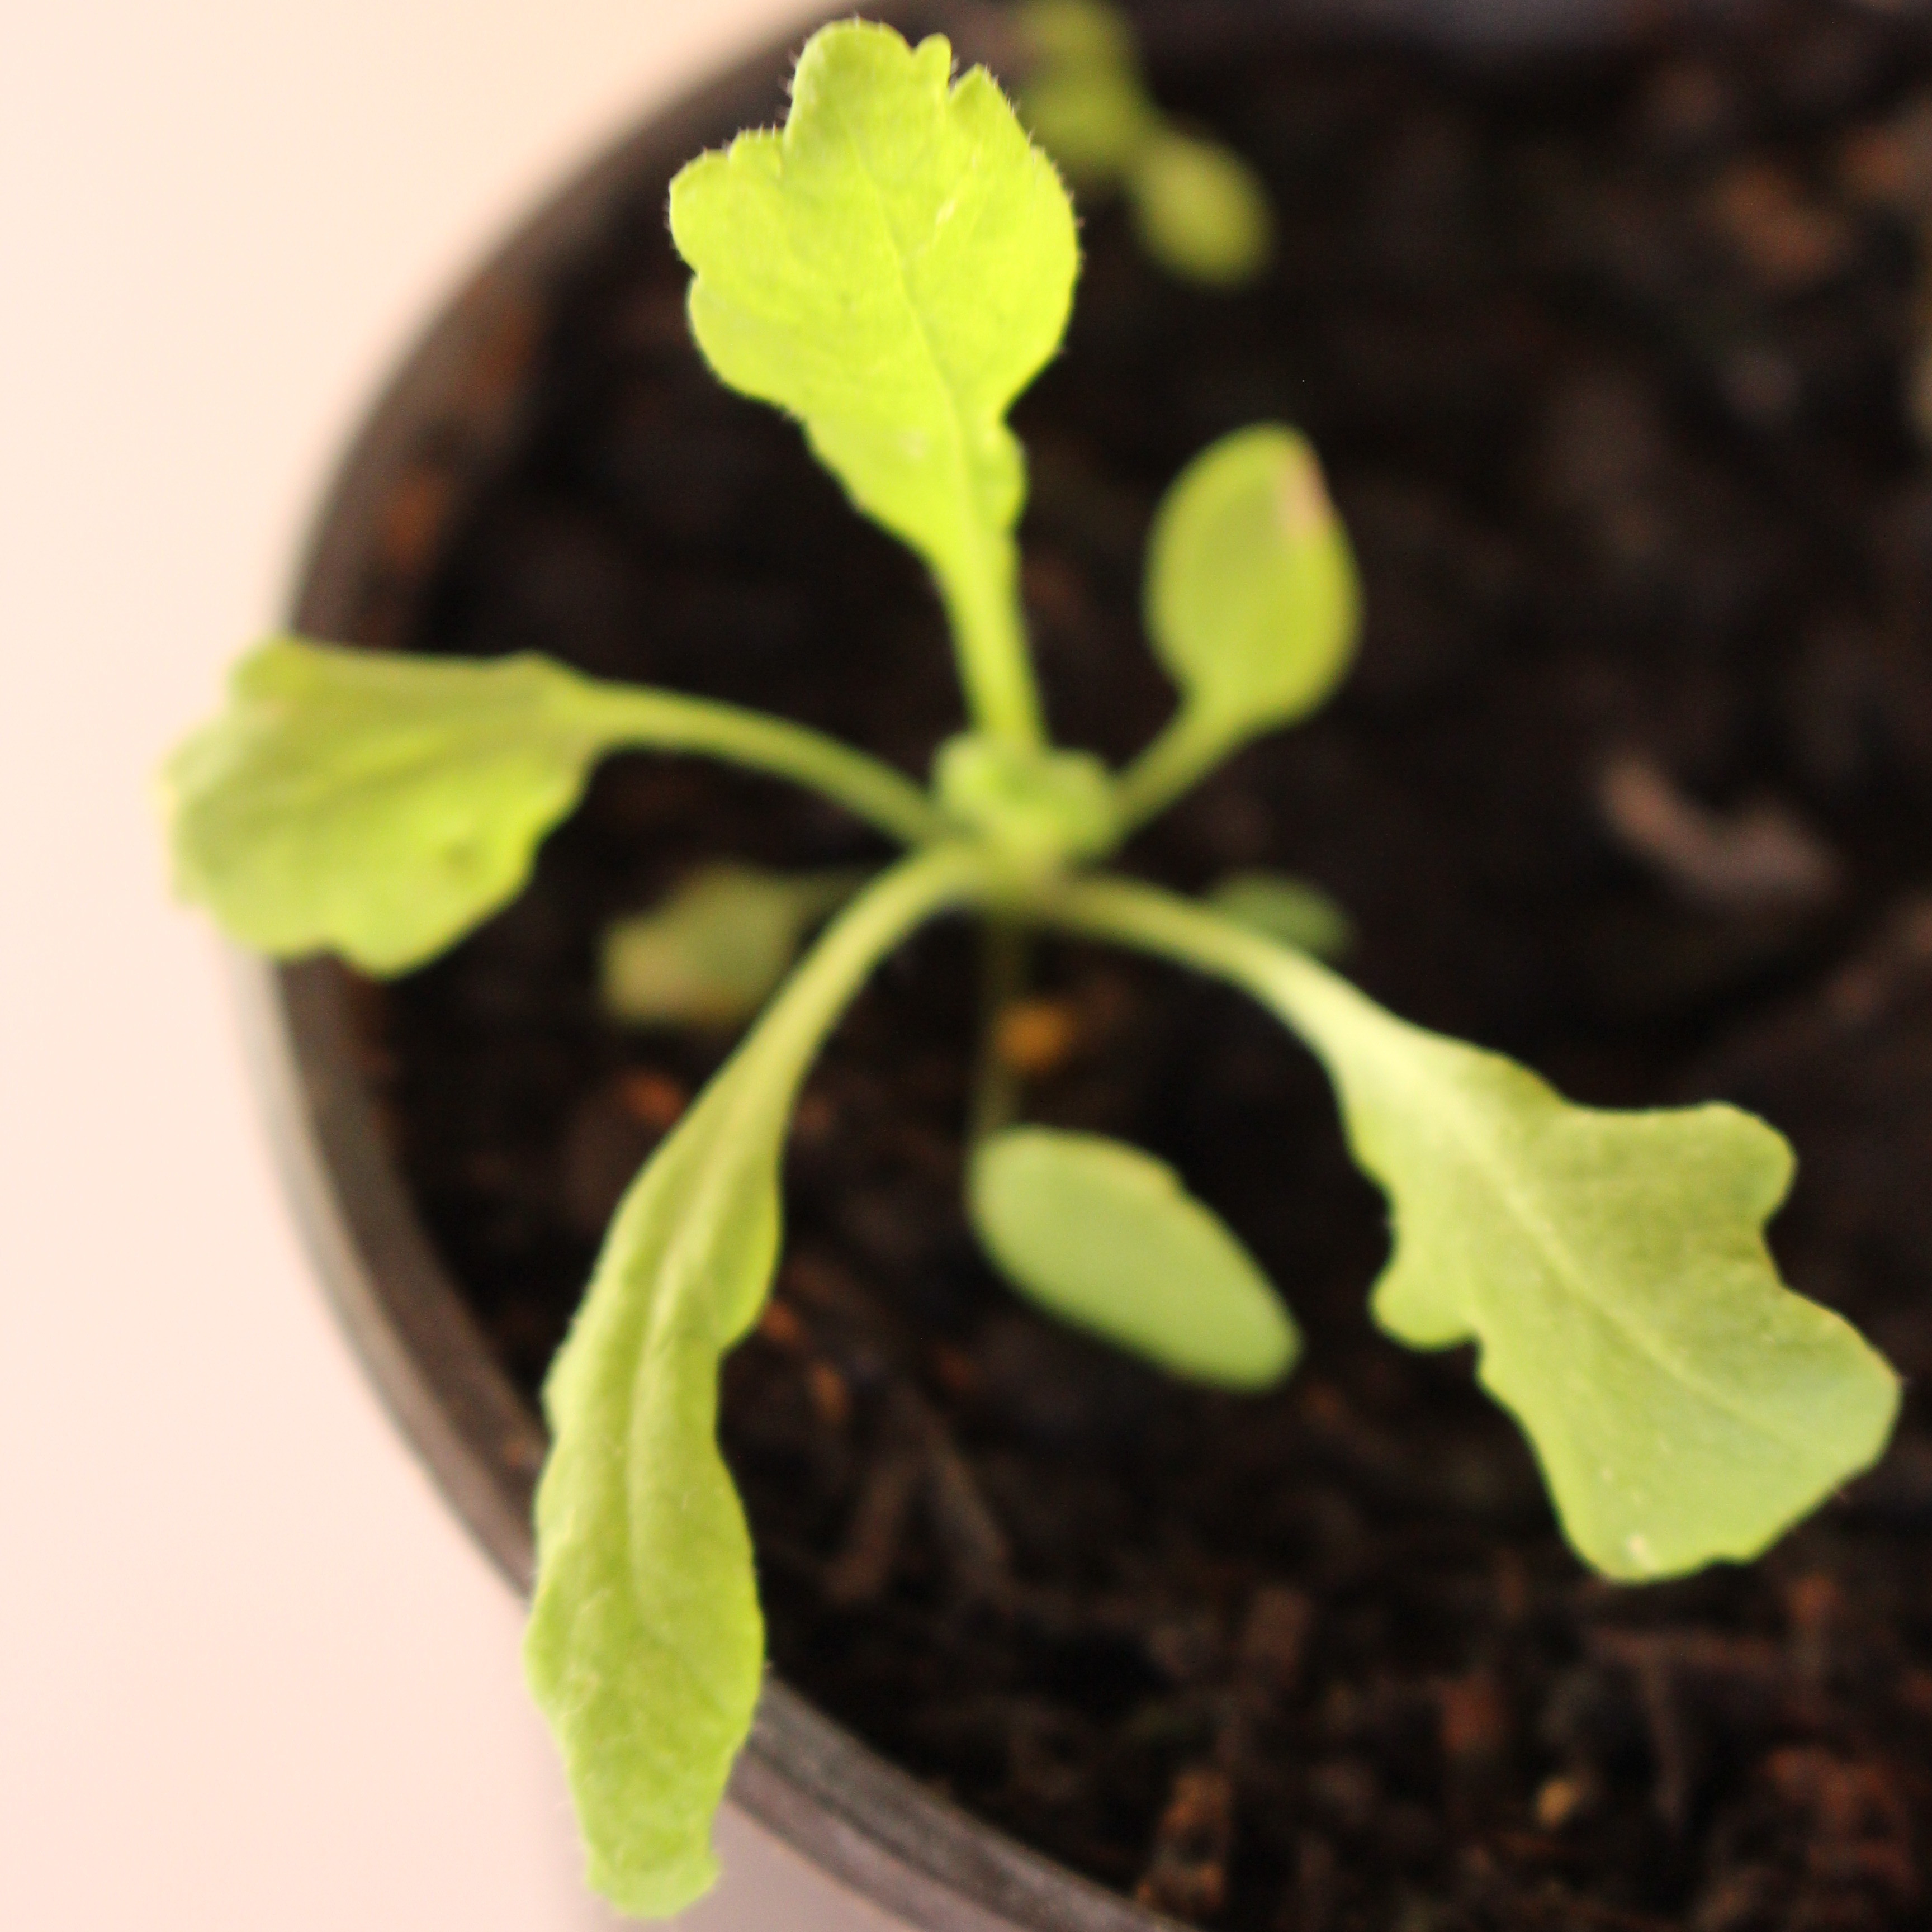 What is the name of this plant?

Papaver rhoeas
